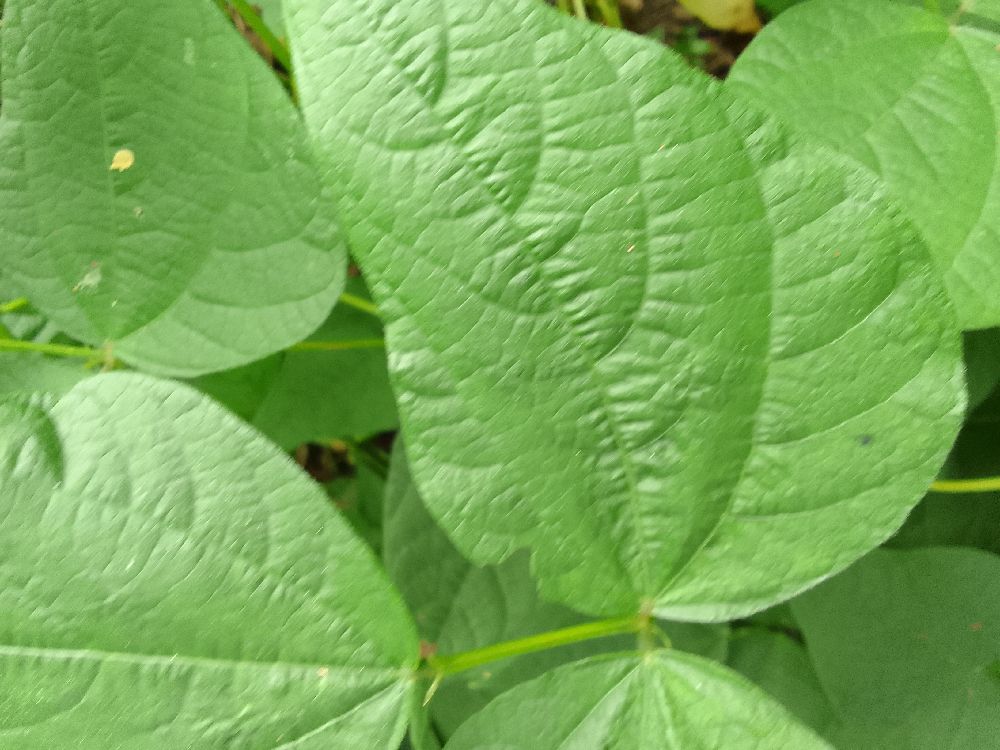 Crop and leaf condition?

common bean, healthy
